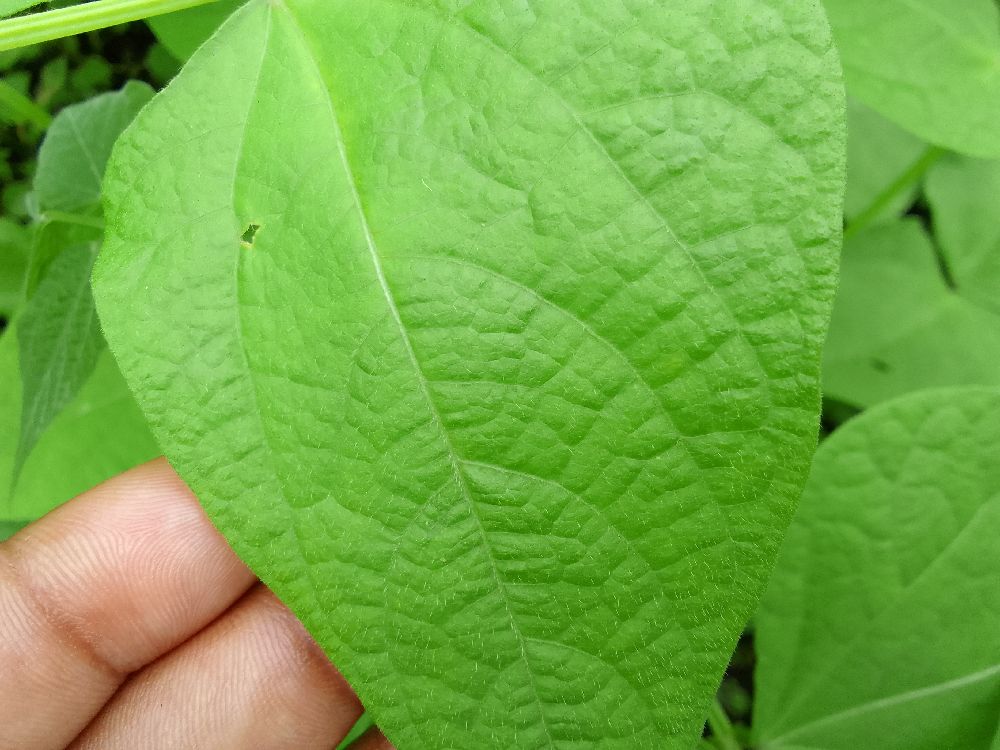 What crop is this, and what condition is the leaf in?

common bean, healthy
